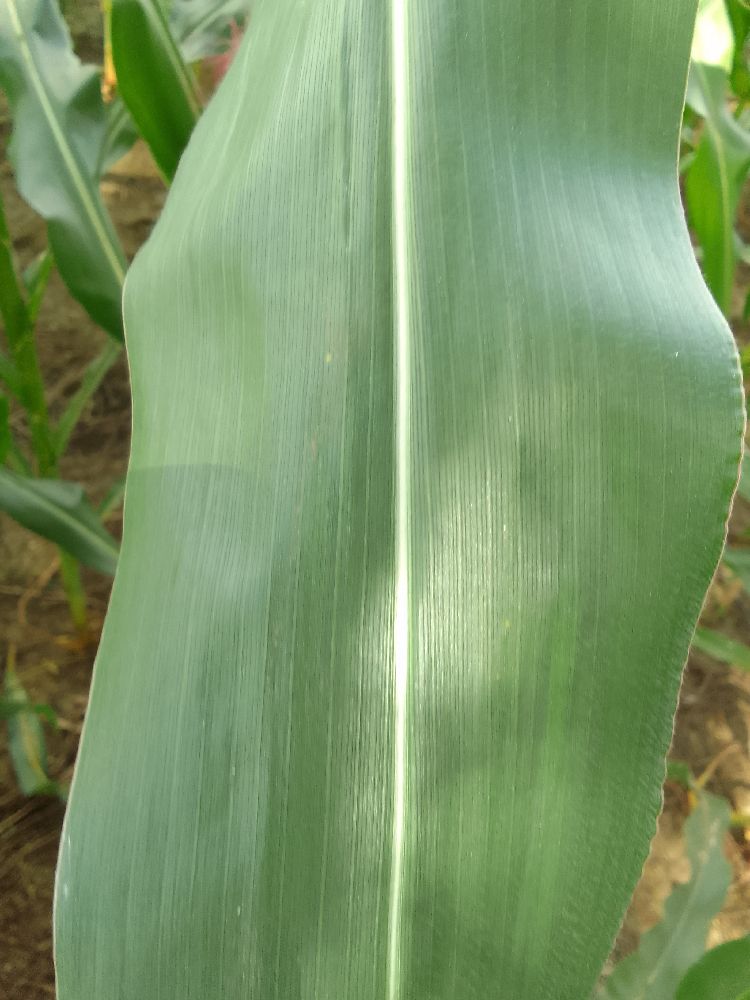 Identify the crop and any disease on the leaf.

maize, healthy
